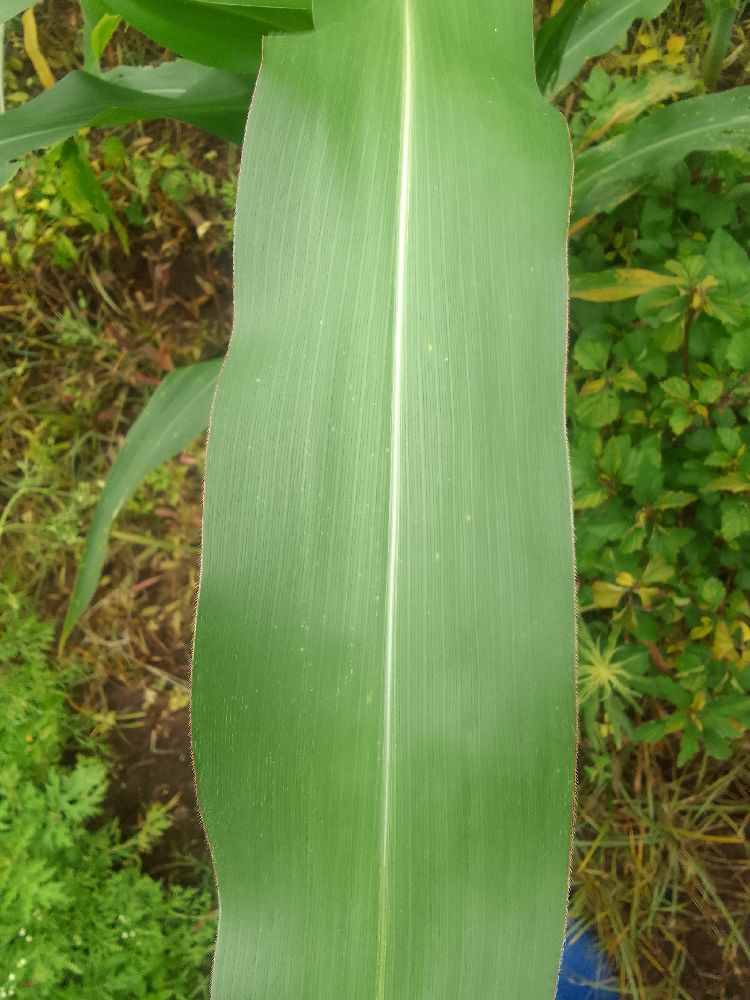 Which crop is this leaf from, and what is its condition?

maize, healthy
